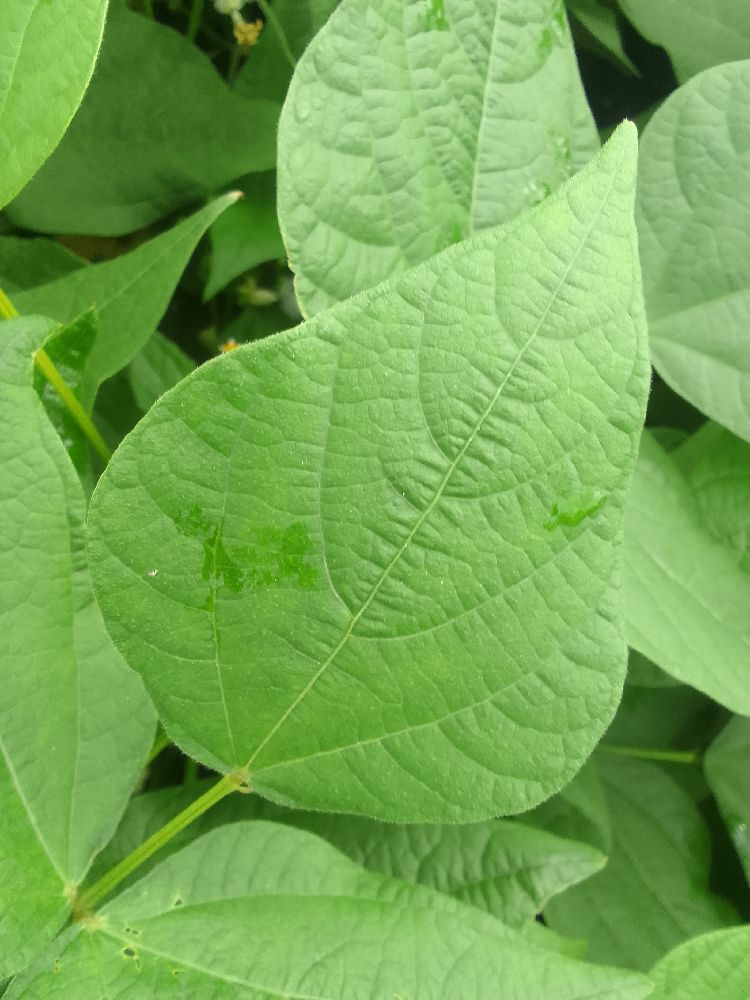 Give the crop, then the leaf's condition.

common bean, healthy
